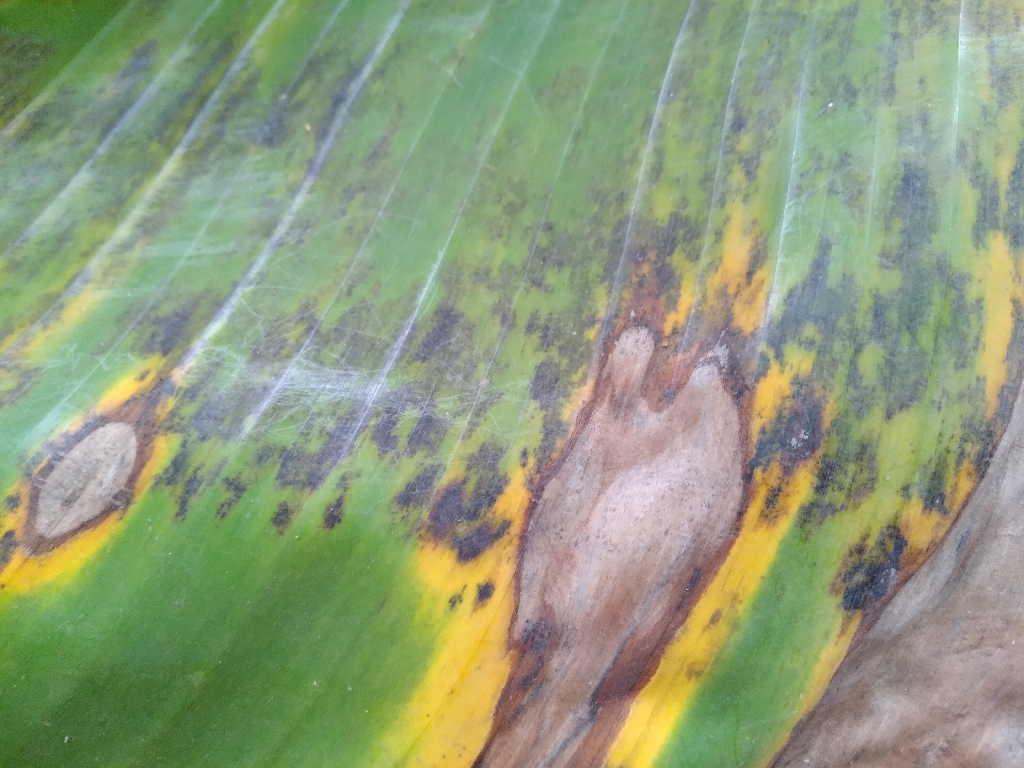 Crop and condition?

banana, black sigatoka
